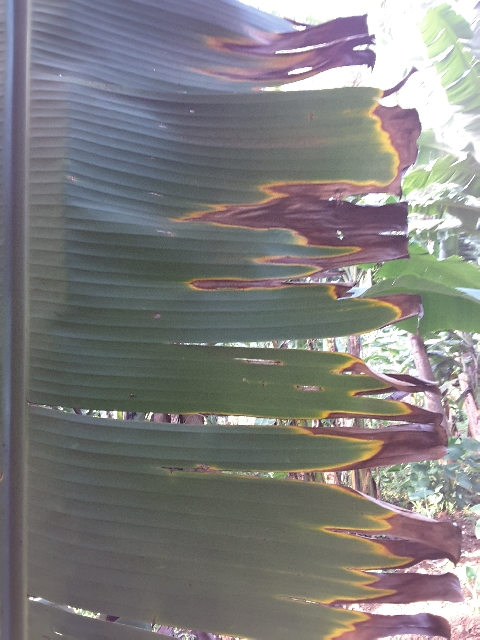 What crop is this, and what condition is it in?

banana, fusarium wilt race 1
